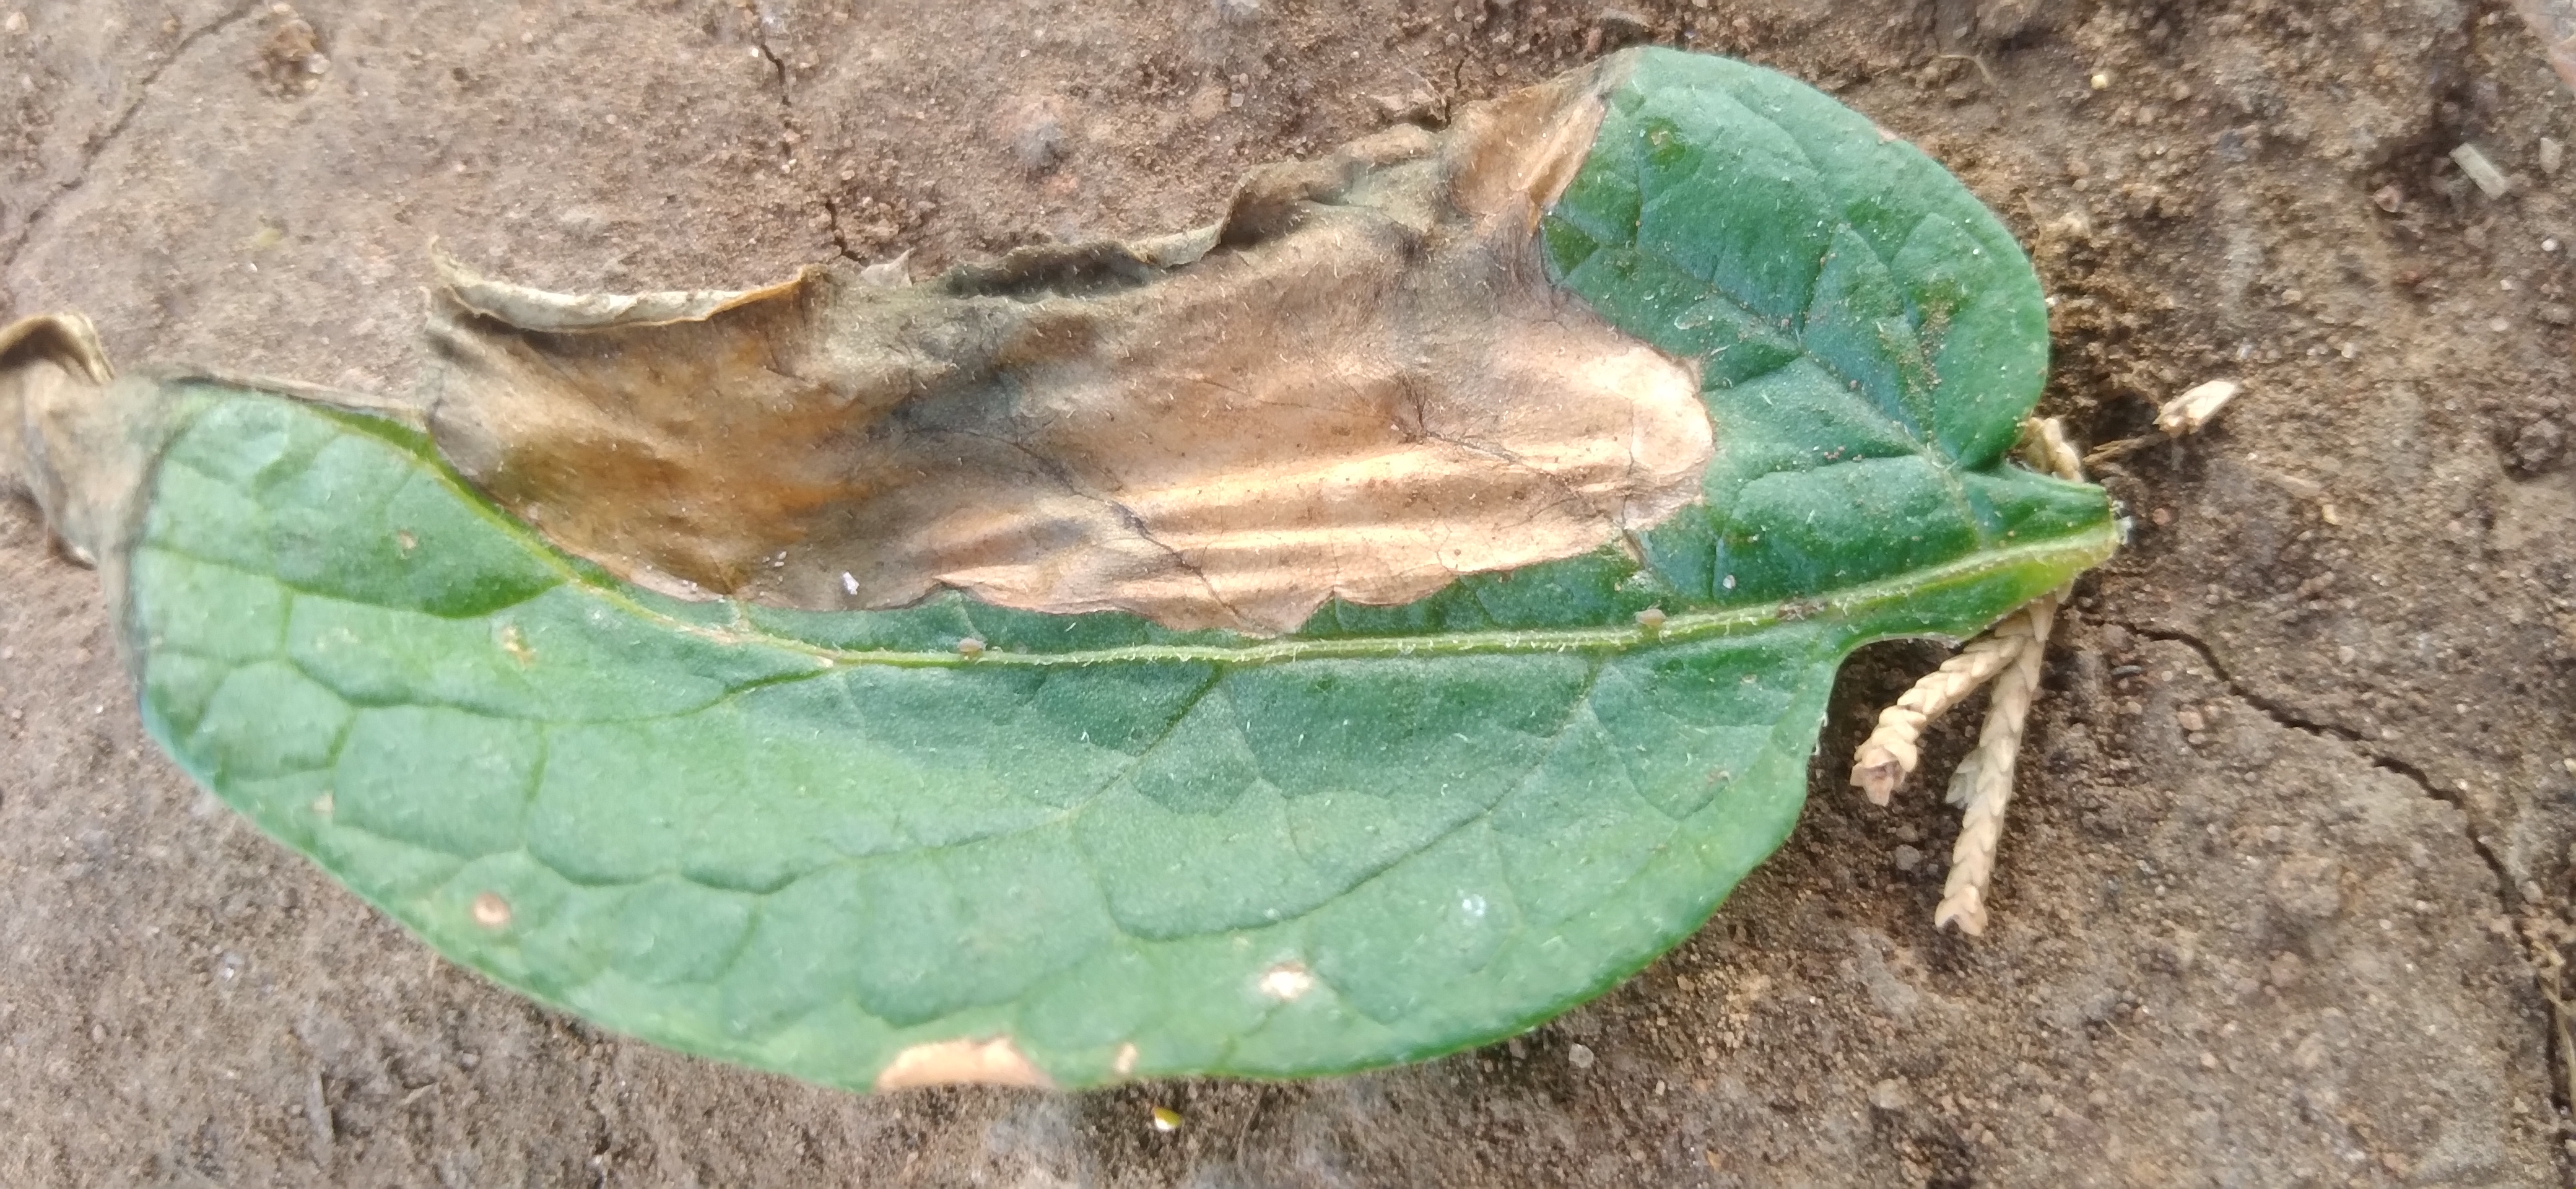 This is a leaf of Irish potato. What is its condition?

early blight
